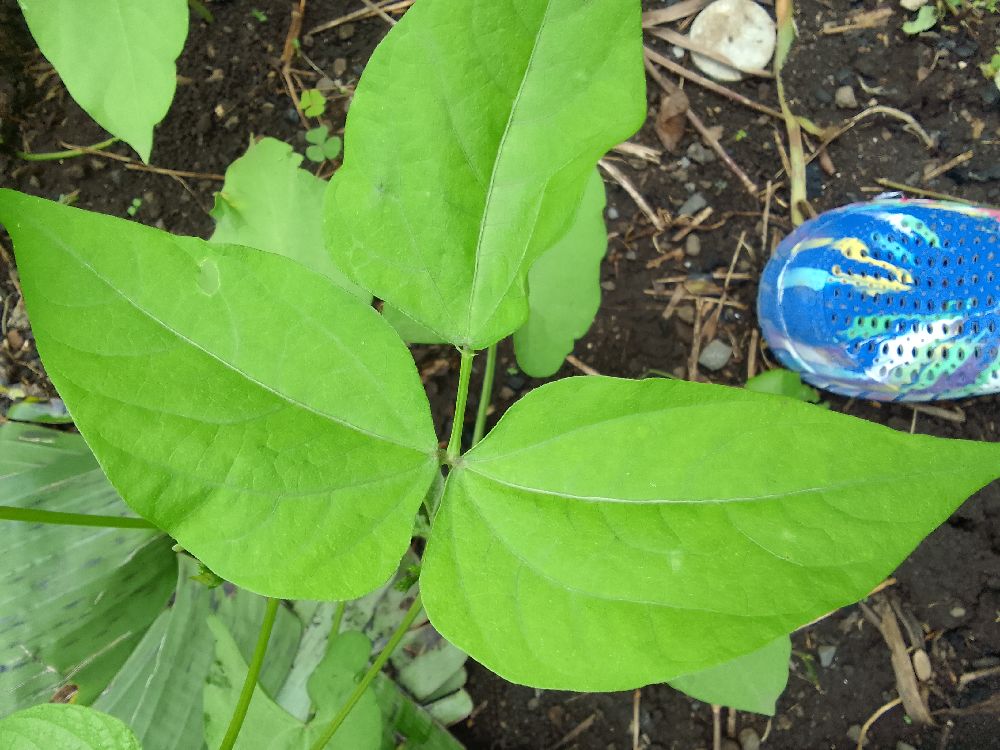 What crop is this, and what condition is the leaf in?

common bean, healthy
